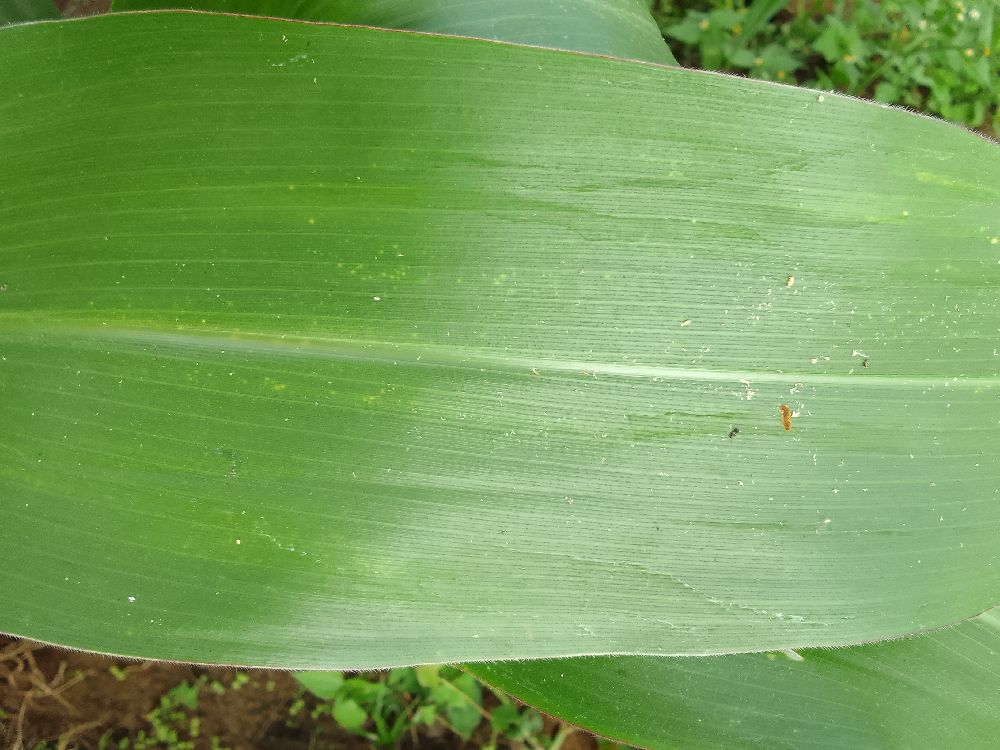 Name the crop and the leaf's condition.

maize, healthy
